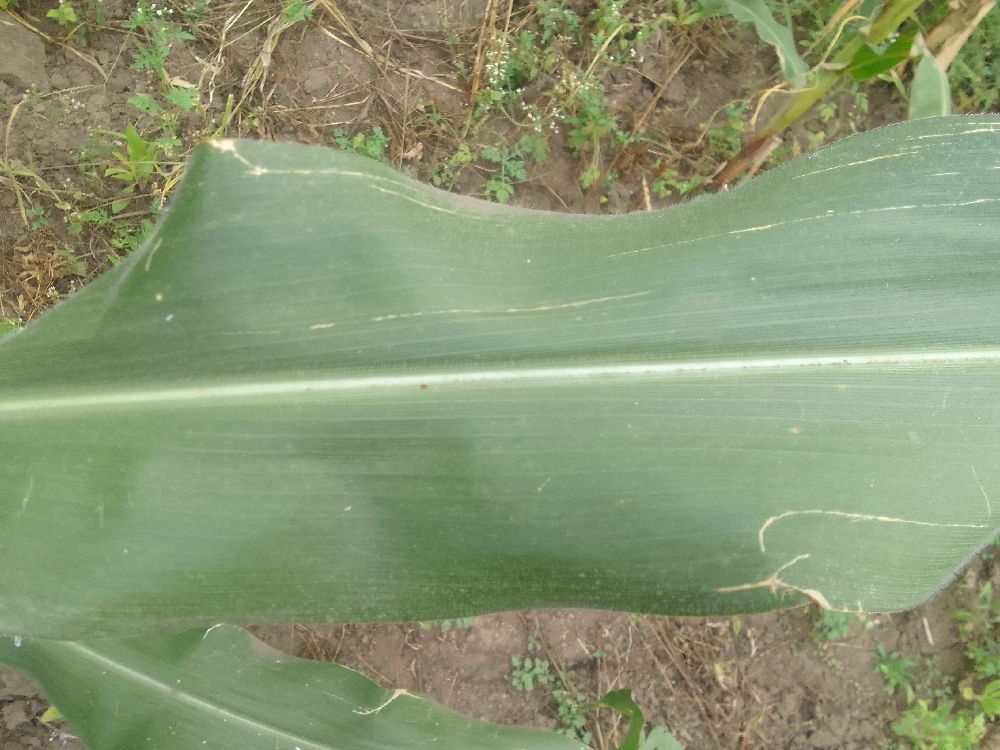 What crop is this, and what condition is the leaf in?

maize, healthy
